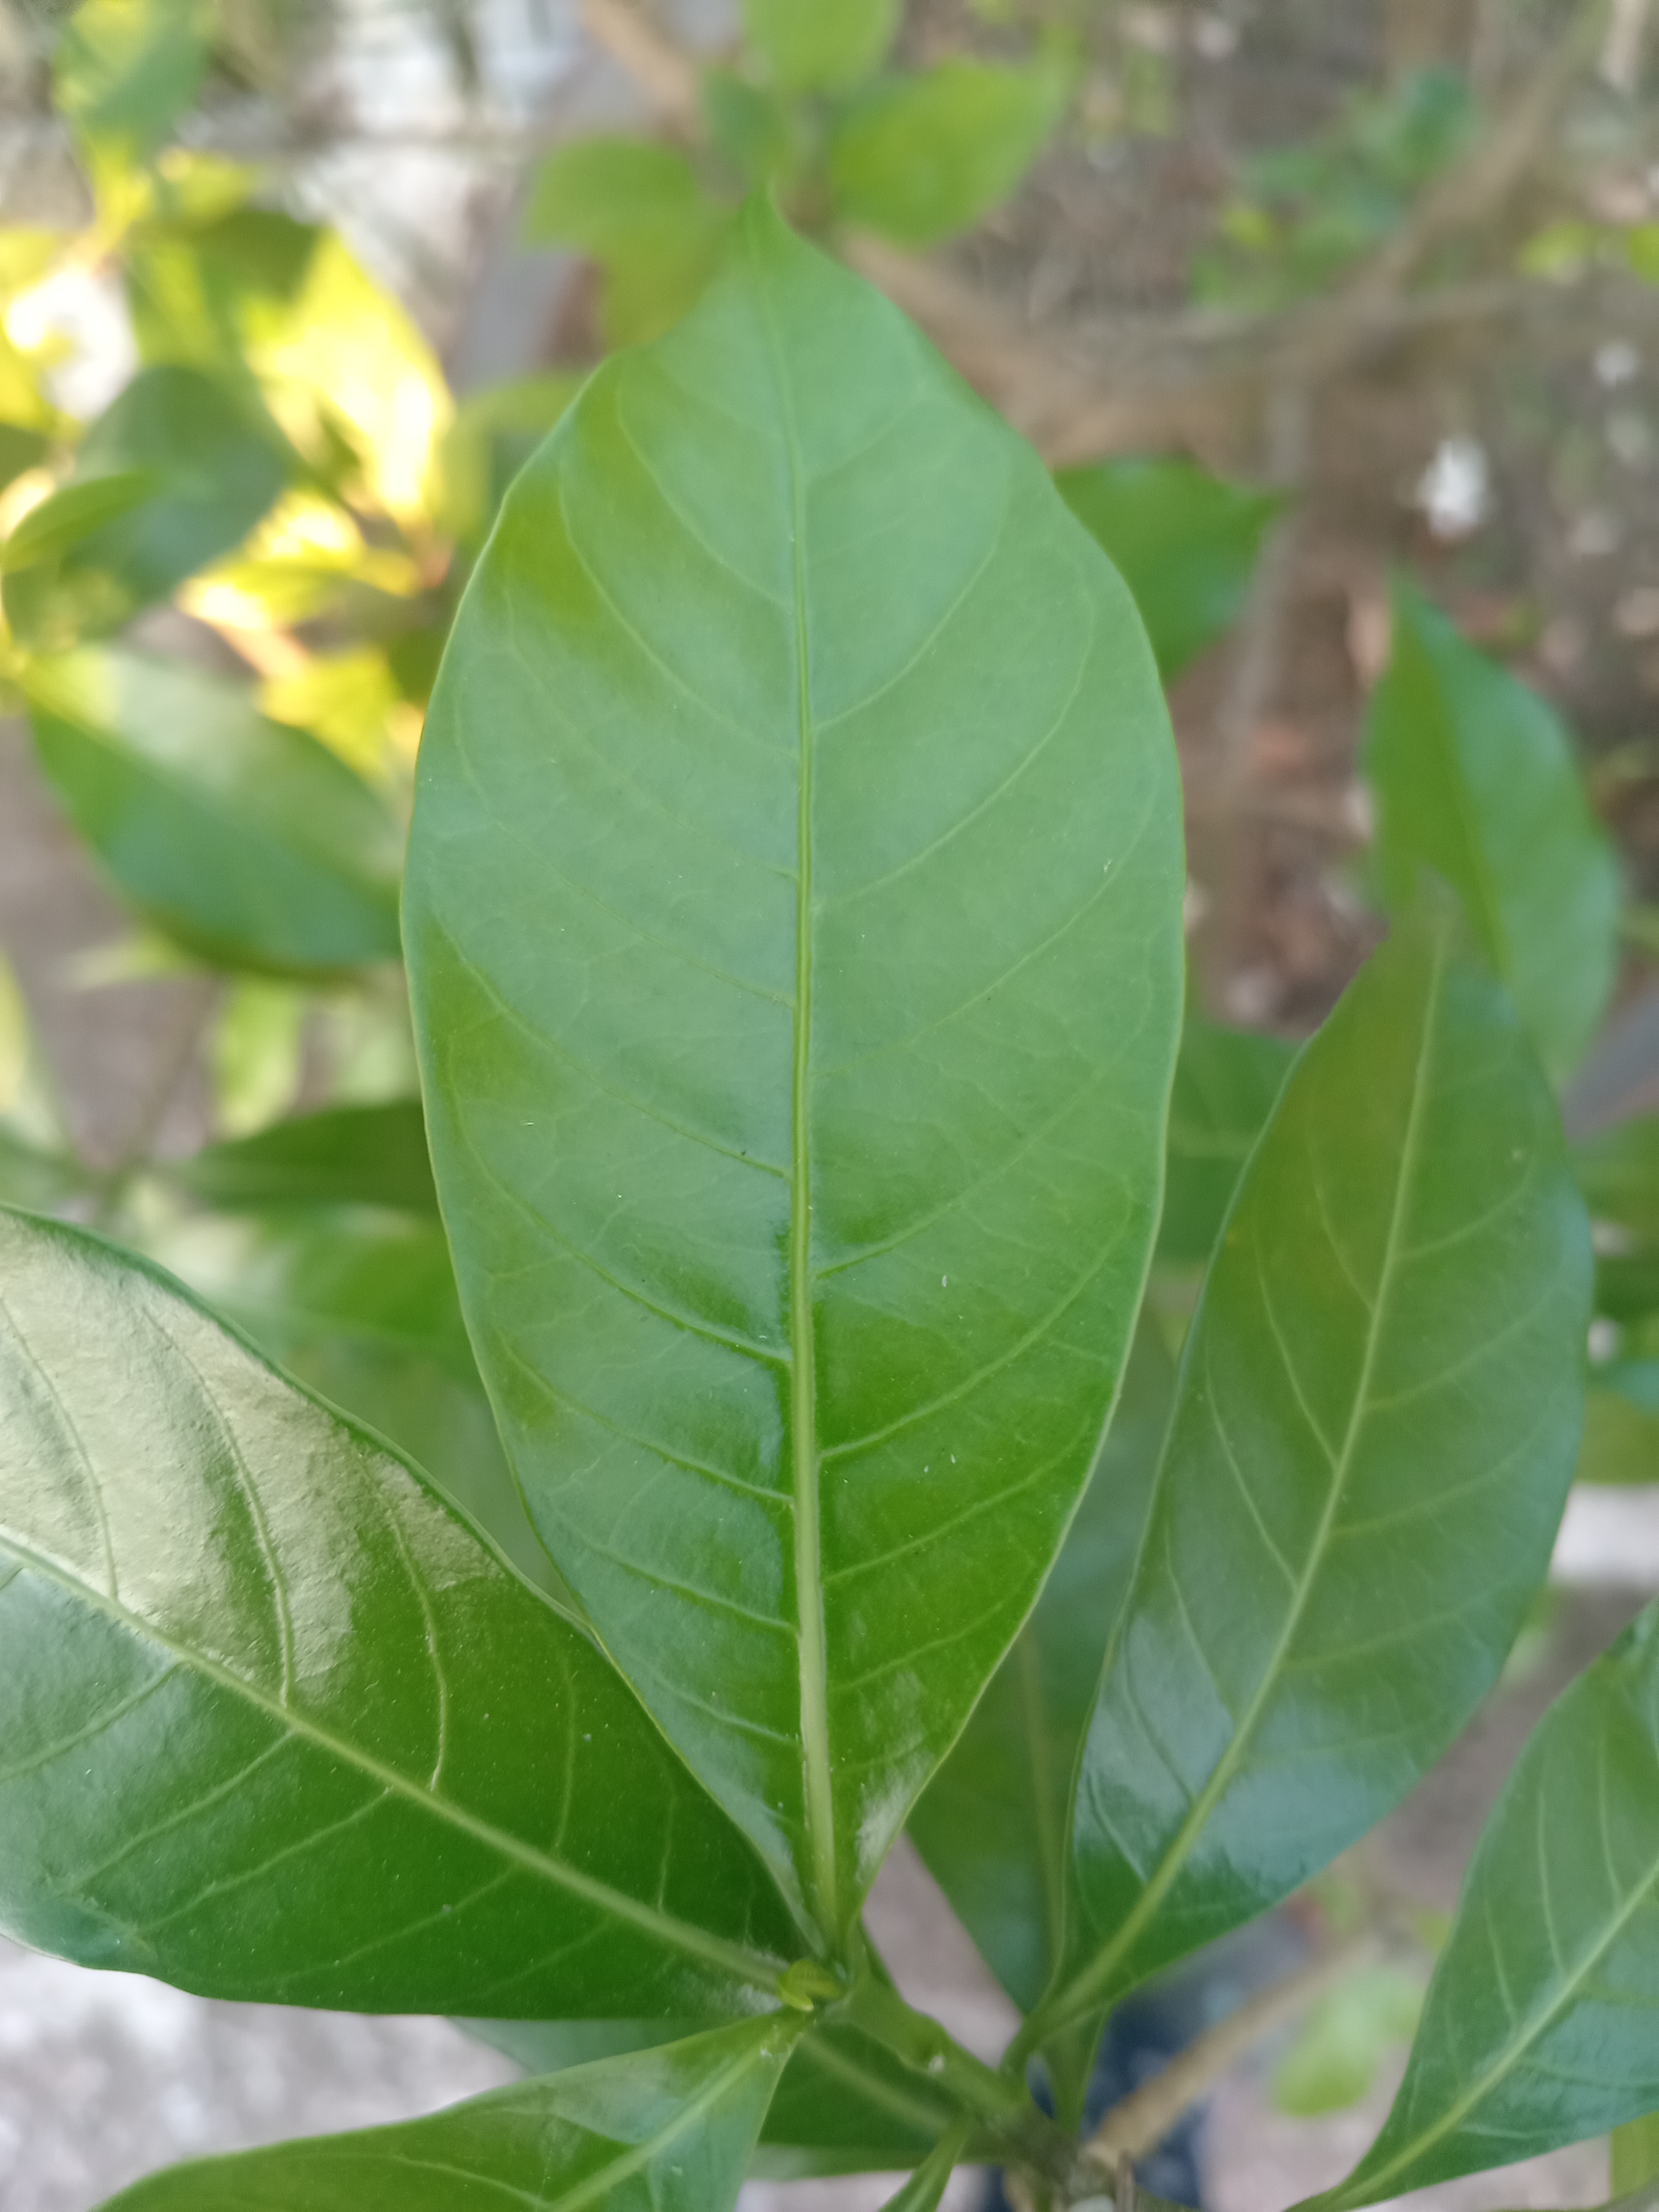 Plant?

togor
